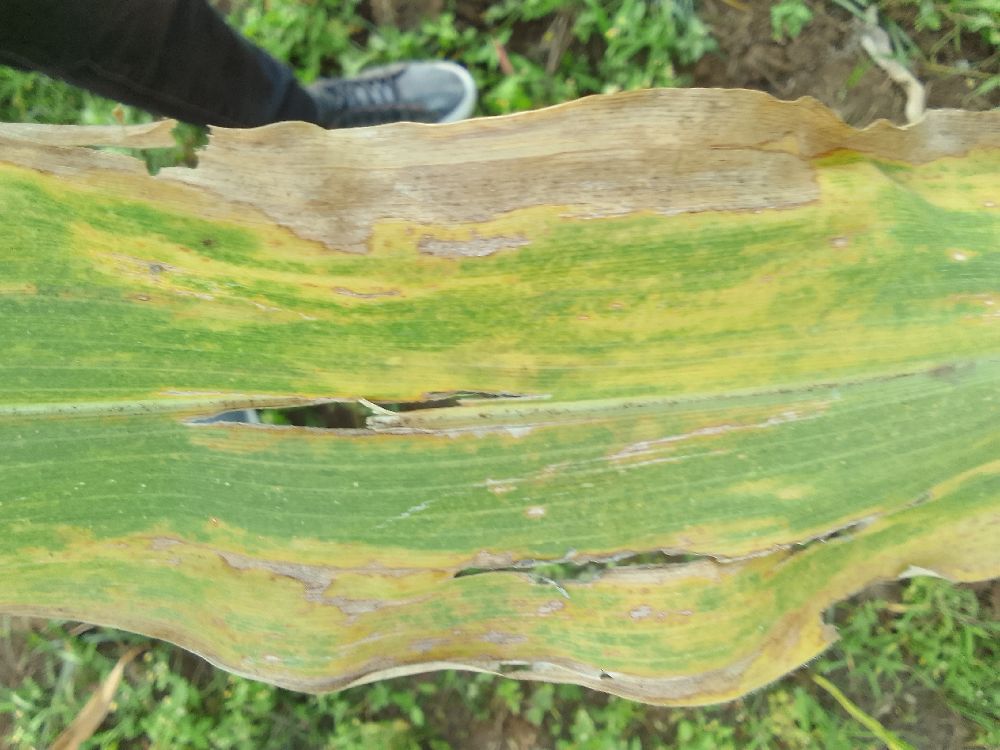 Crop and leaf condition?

maize, maize lethal necrosis
